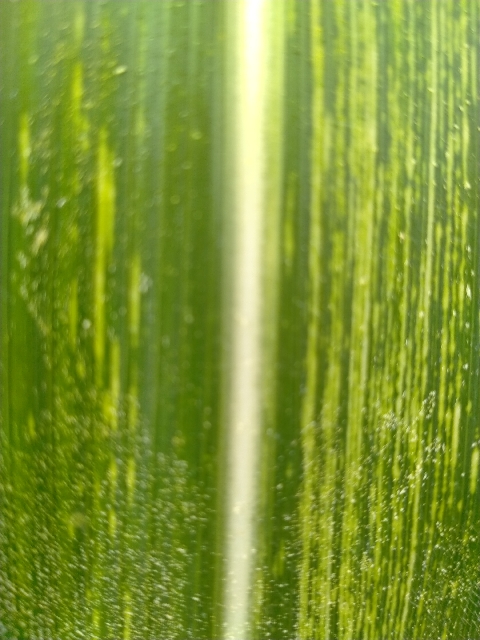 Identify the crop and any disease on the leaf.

maize, maize streak virus
